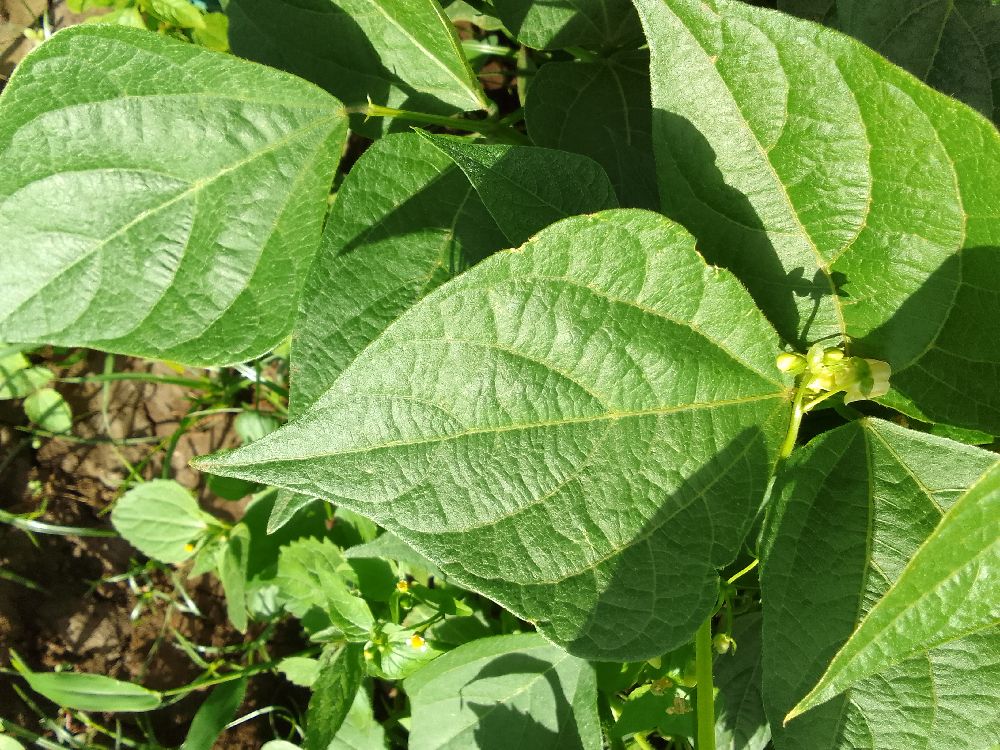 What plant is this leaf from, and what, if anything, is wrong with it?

common bean, healthy
